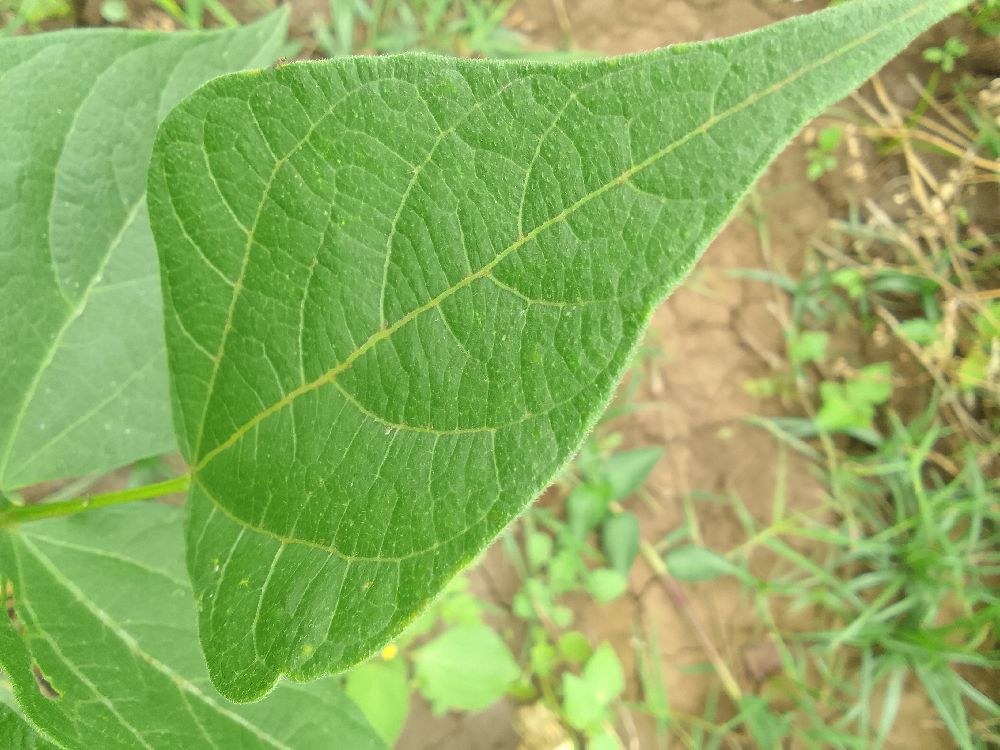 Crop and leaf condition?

common bean, healthy
